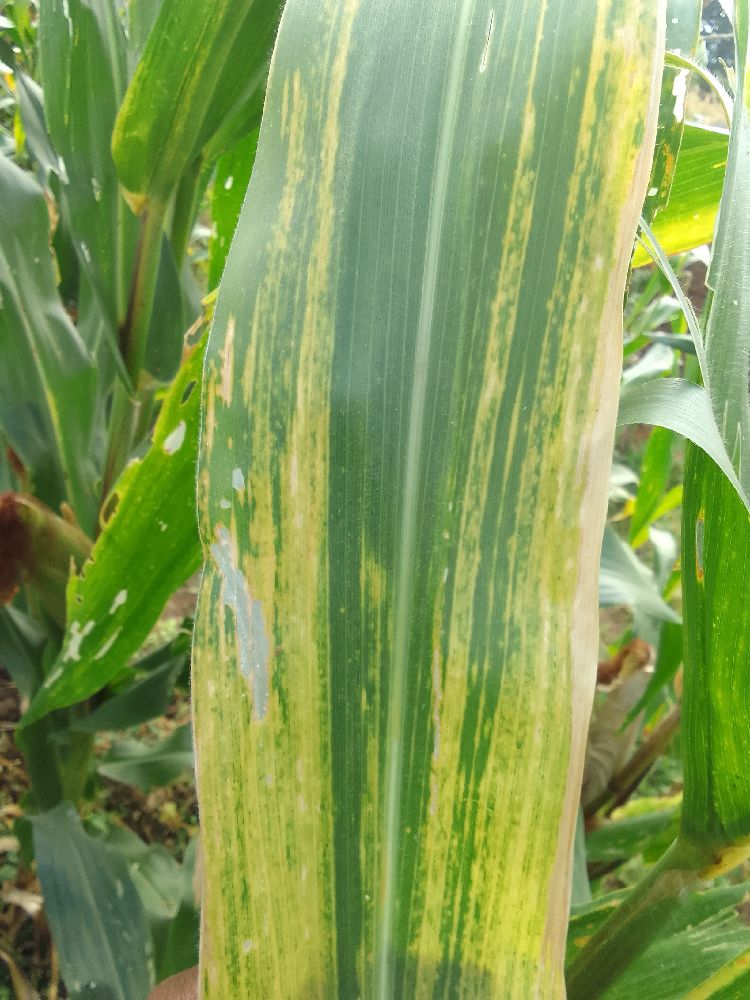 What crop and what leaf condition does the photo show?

maize, maize lethal necrosis
